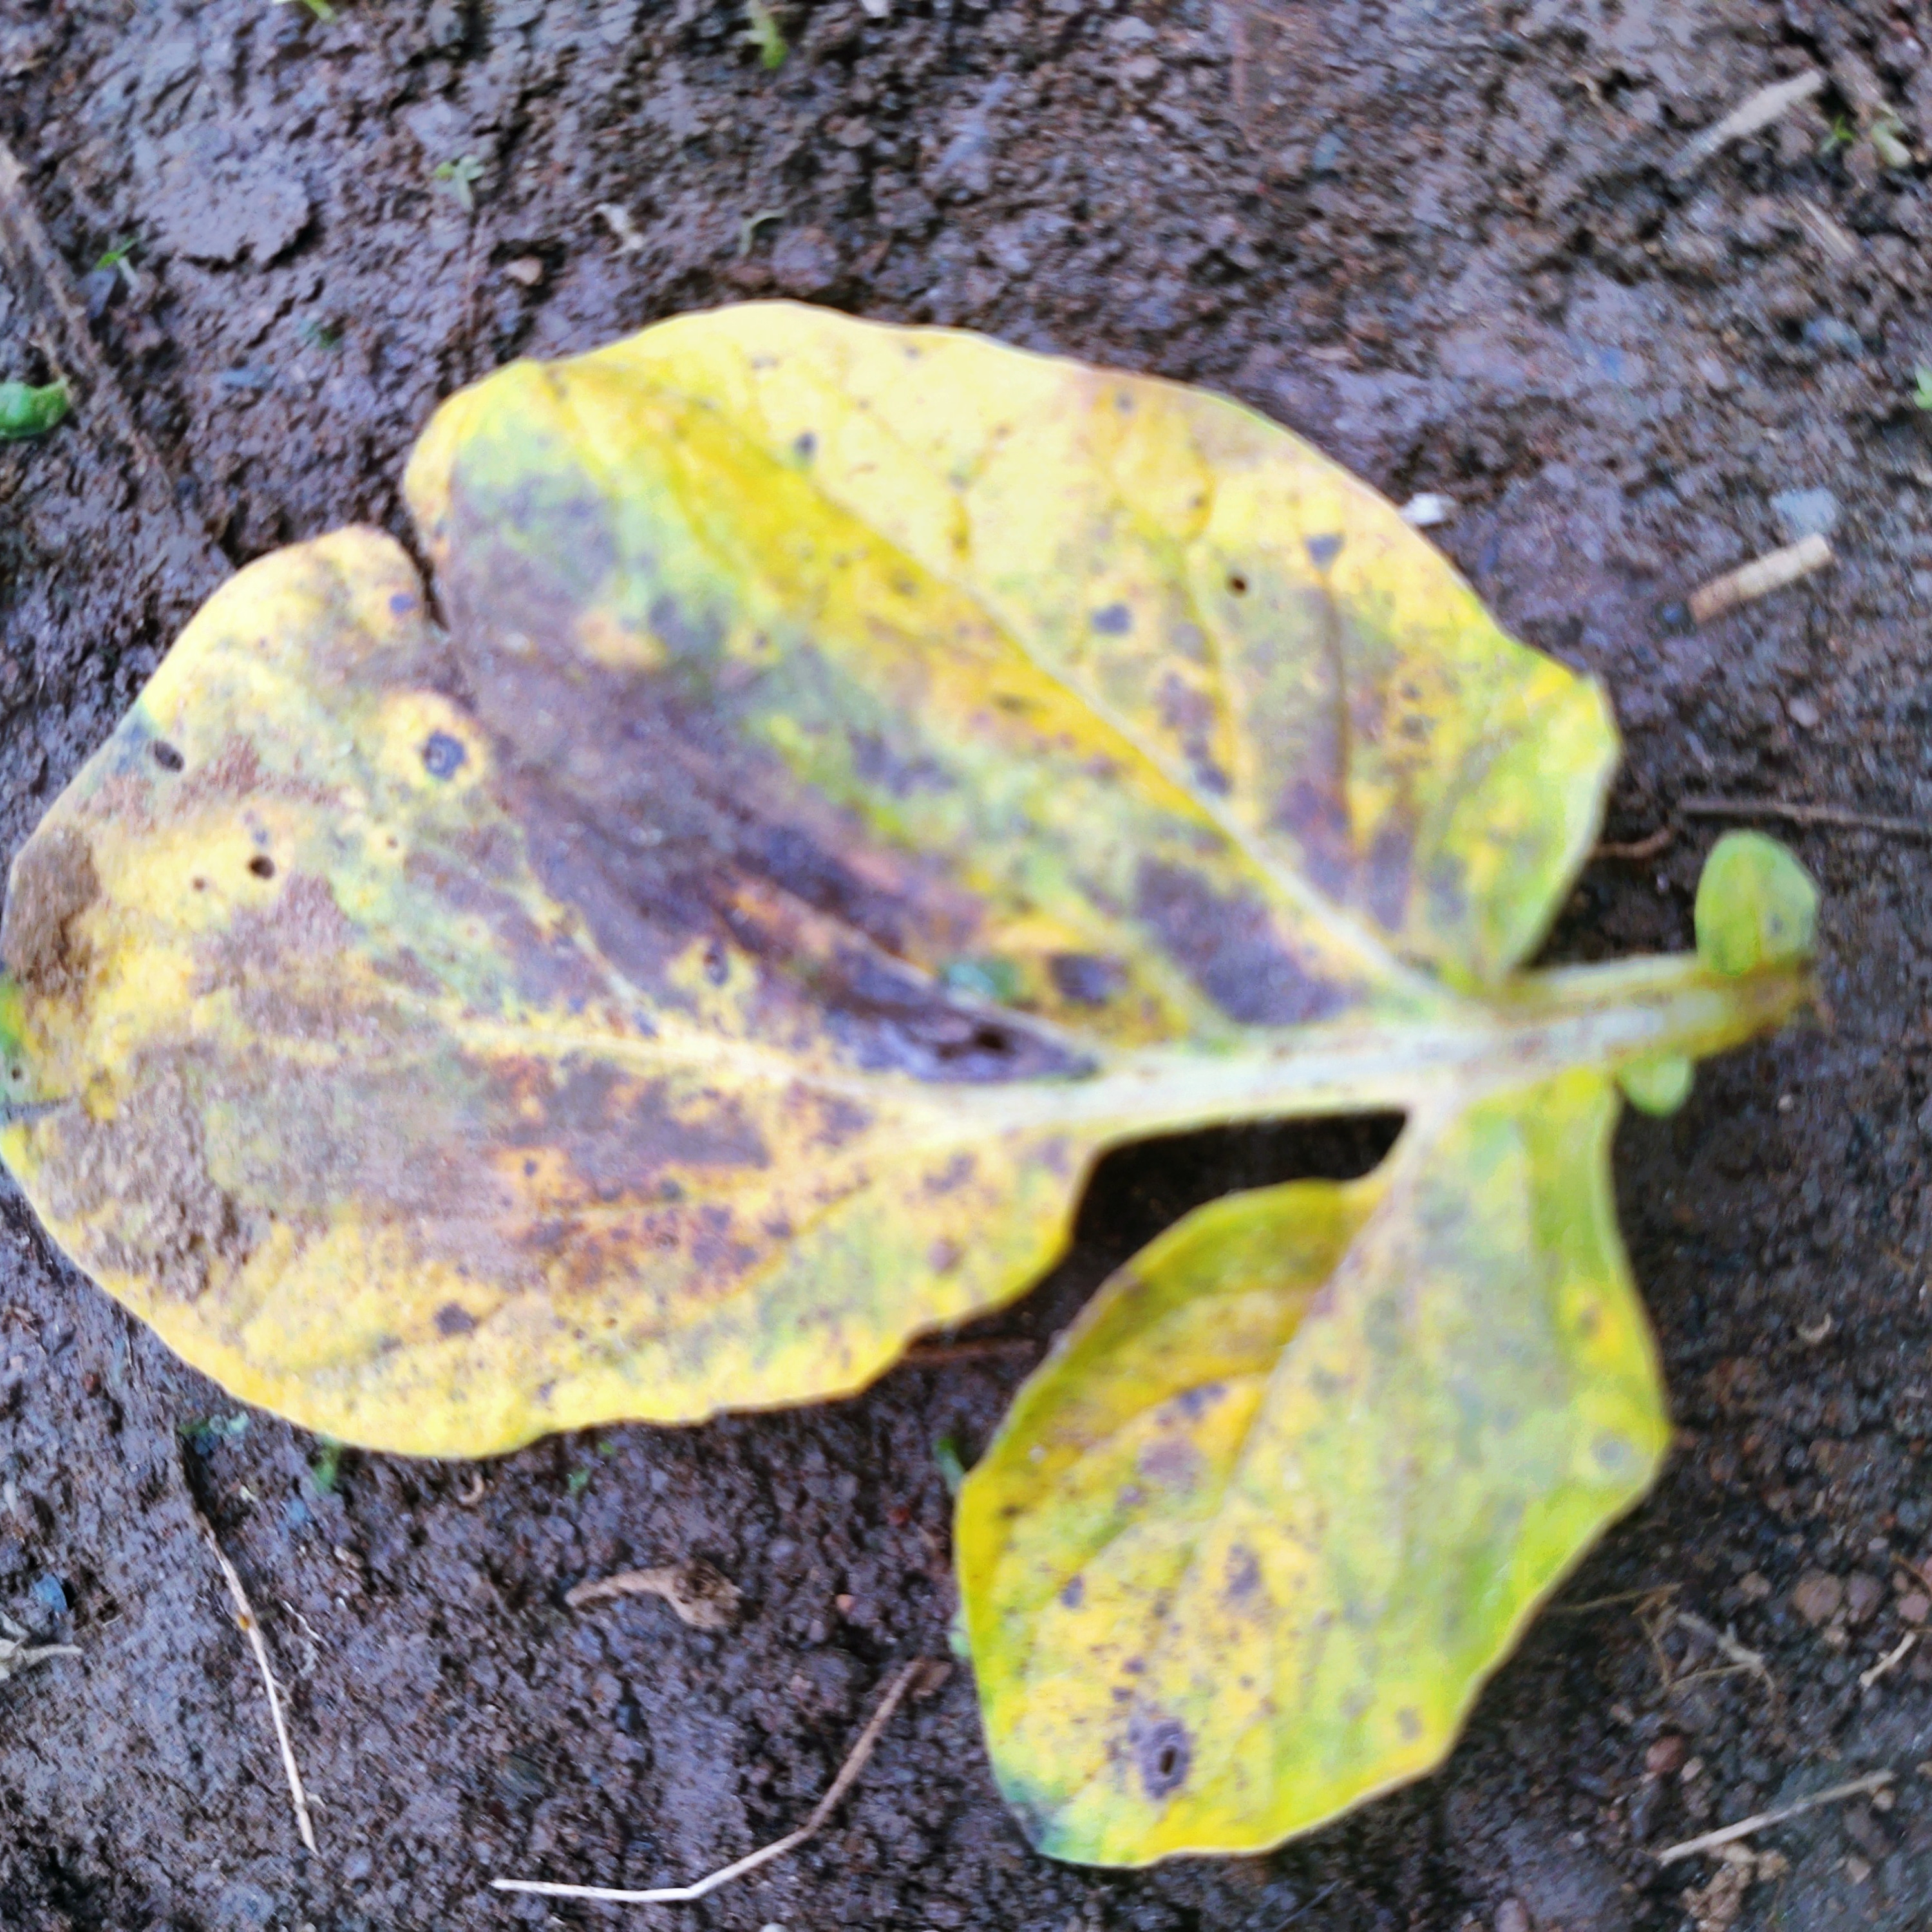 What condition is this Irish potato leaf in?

late blight
